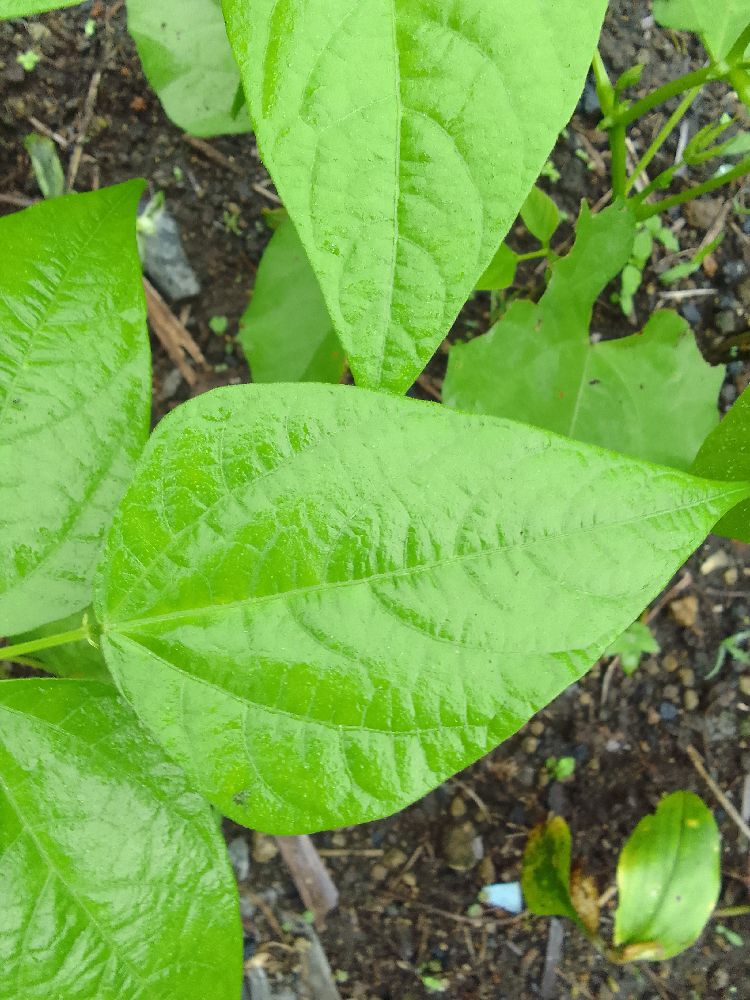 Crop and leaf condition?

common bean, healthy
